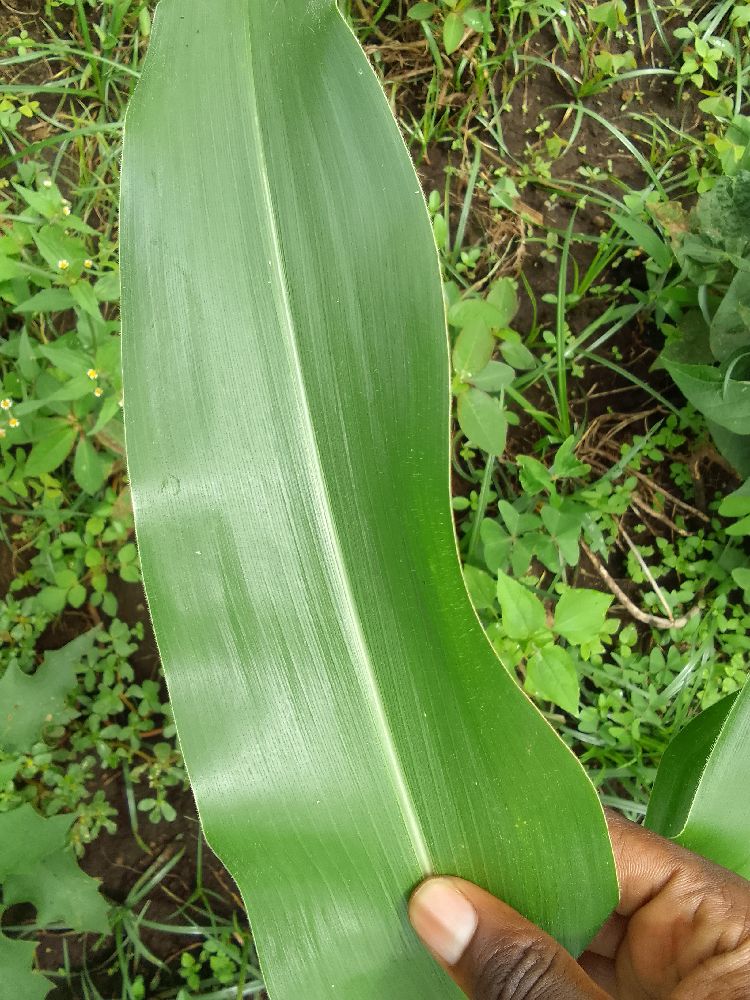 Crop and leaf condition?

maize, healthy
